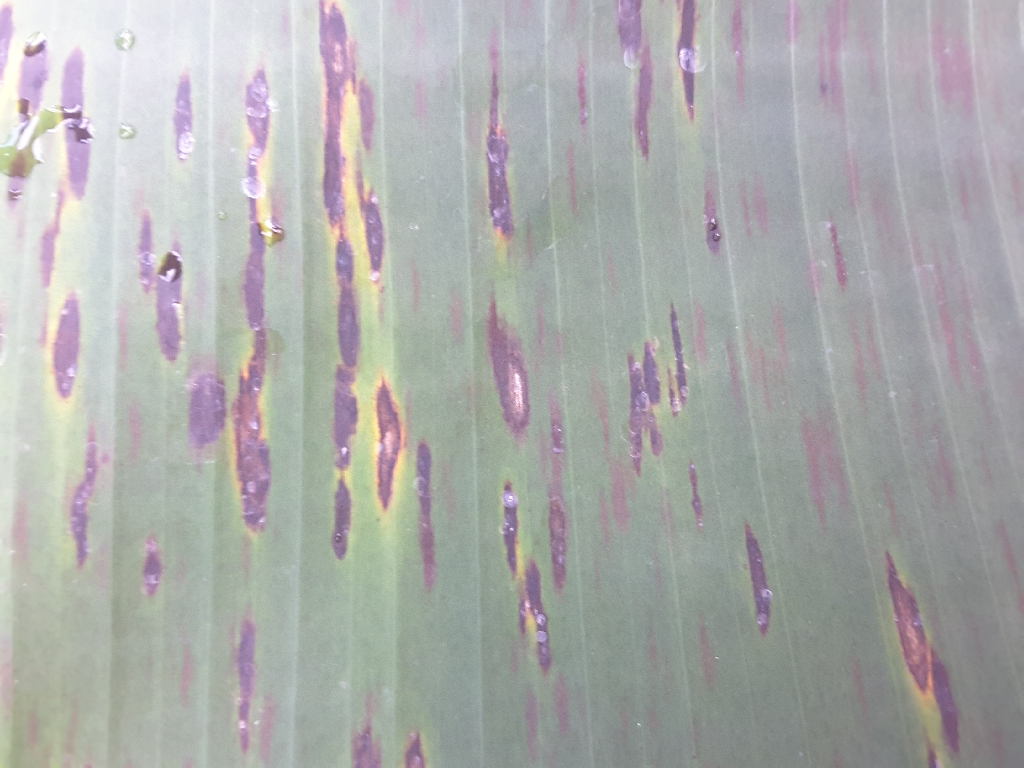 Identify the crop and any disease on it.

banana, black sigatoka
